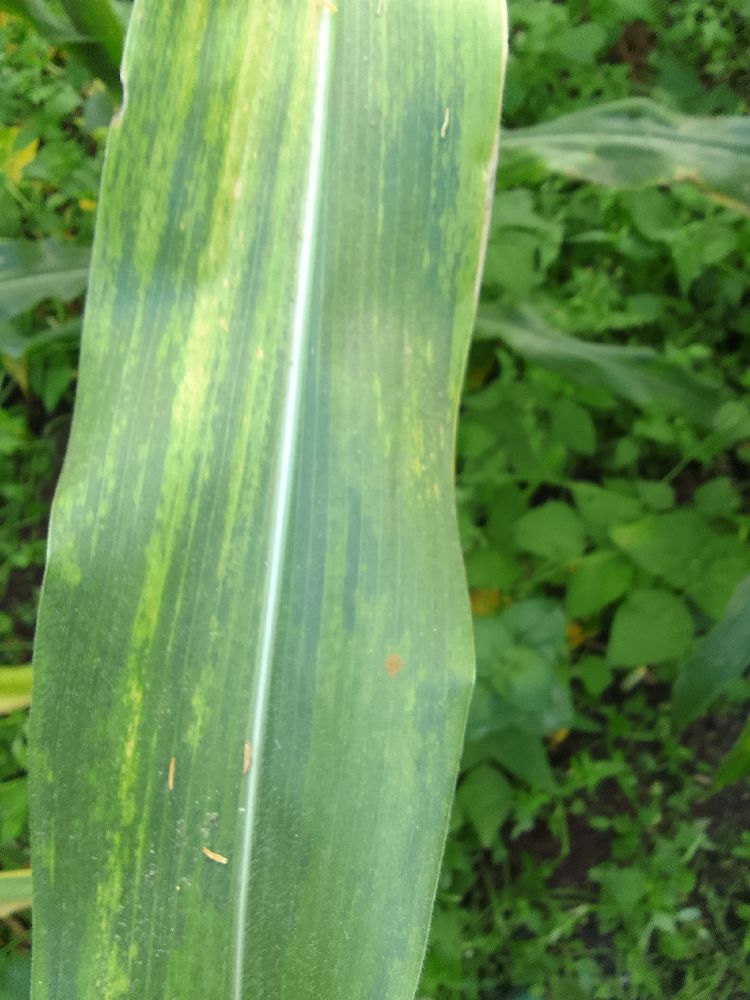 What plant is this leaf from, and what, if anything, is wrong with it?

maize, maize lethal necrosis
